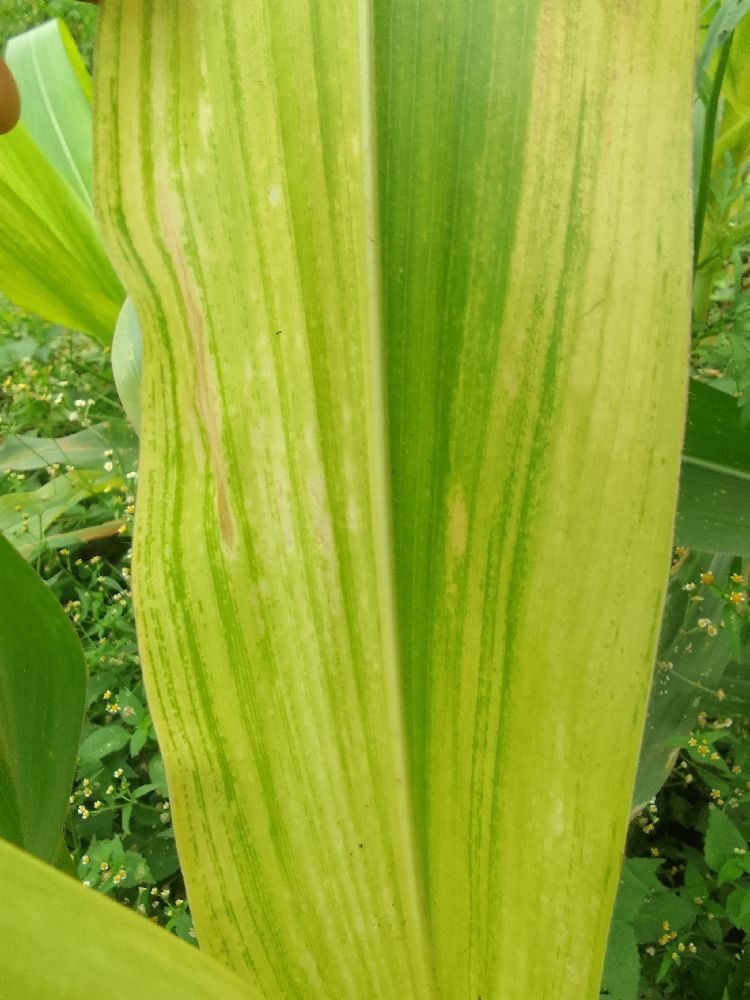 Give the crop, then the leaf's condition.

maize, maize lethal necrosis
